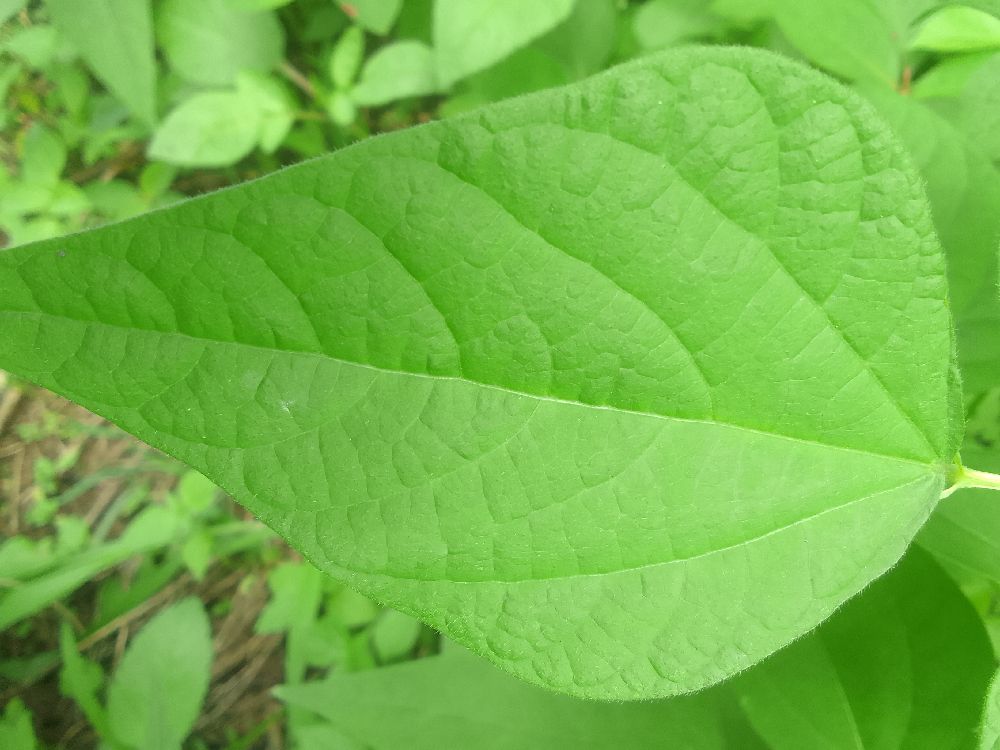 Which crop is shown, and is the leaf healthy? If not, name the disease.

common bean, healthy
